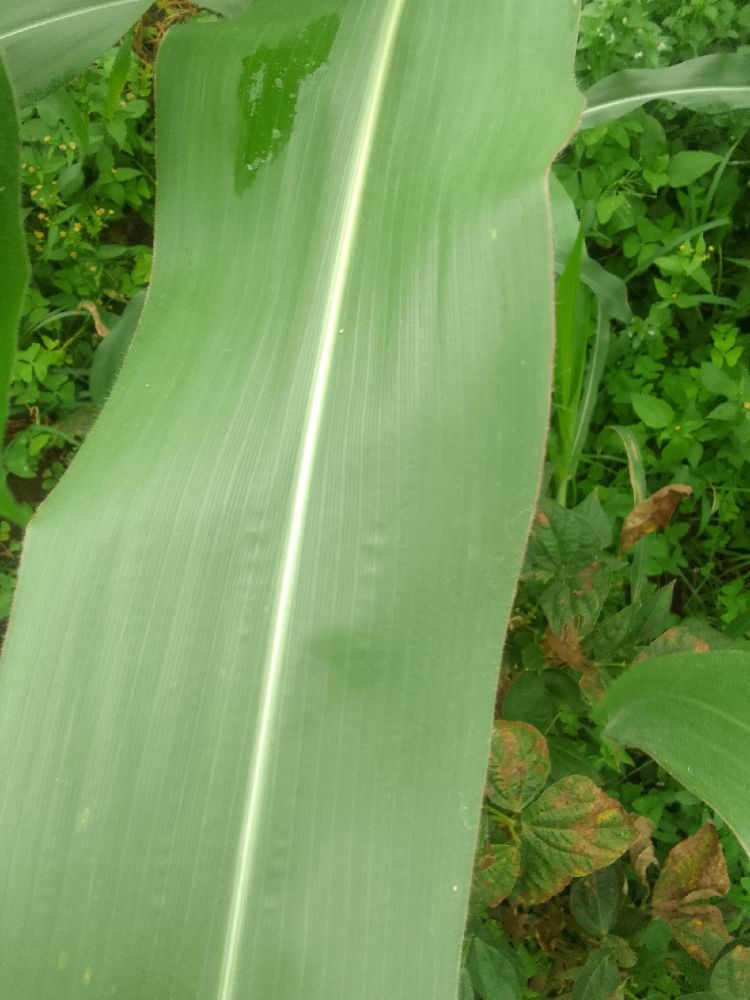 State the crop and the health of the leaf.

maize, healthy
